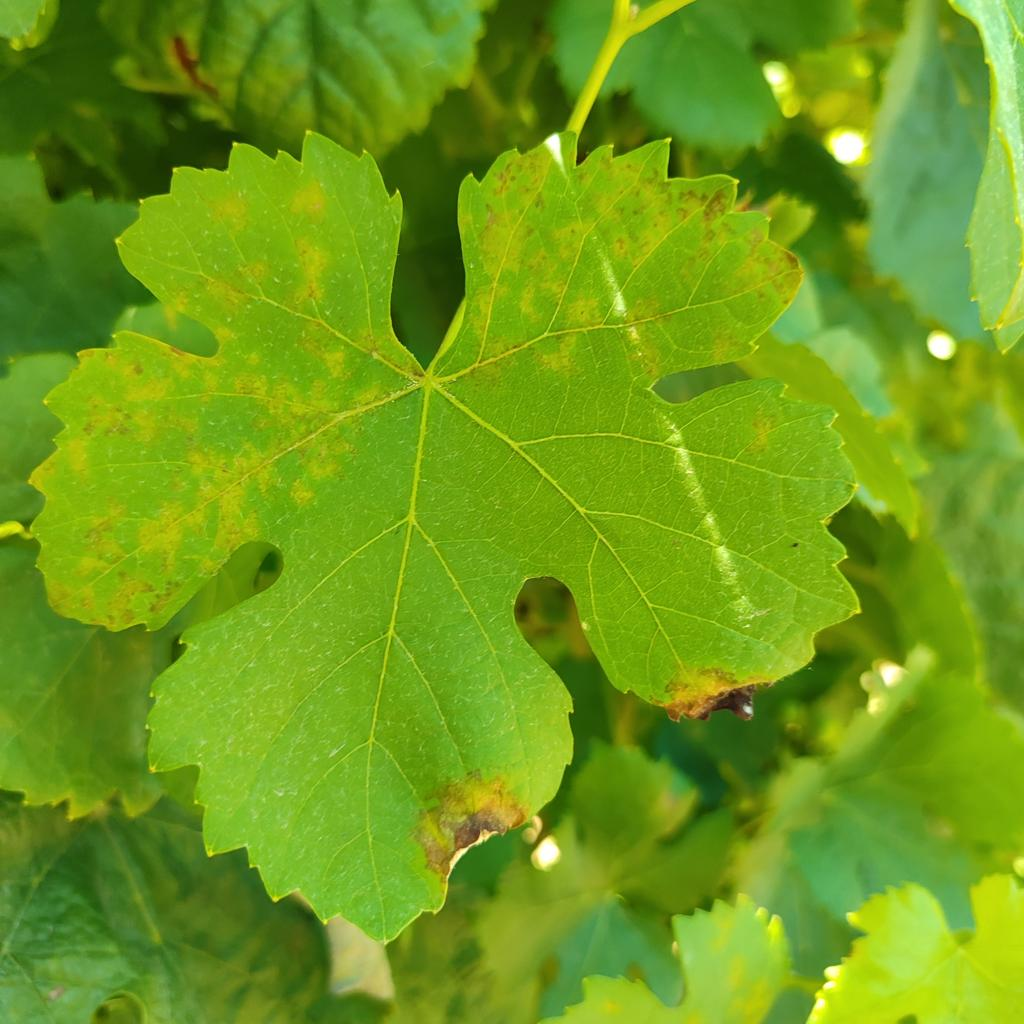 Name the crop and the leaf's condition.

grapevine, downy mildew
